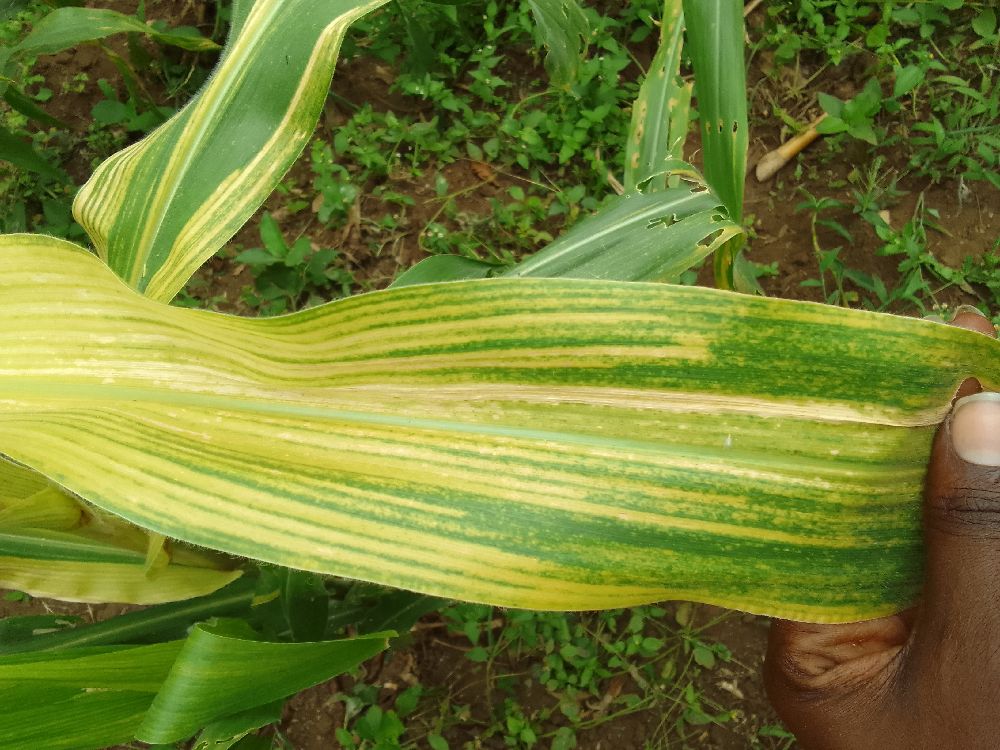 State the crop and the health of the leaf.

maize, maize lethal necrosis
